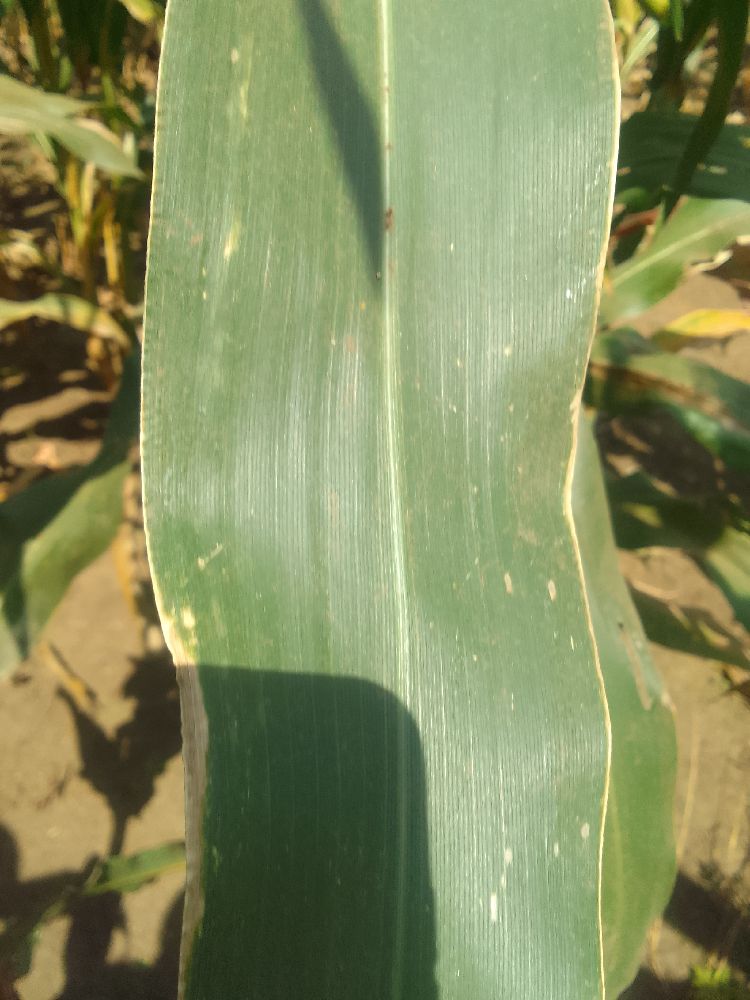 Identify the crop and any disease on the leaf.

maize, healthy
